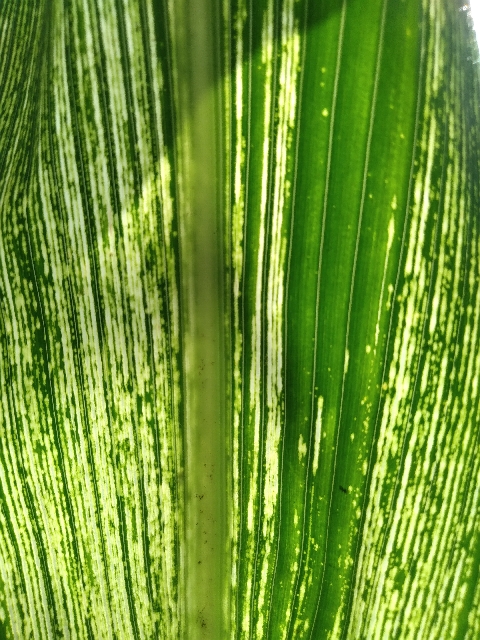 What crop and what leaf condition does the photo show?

maize, maize streak virus
